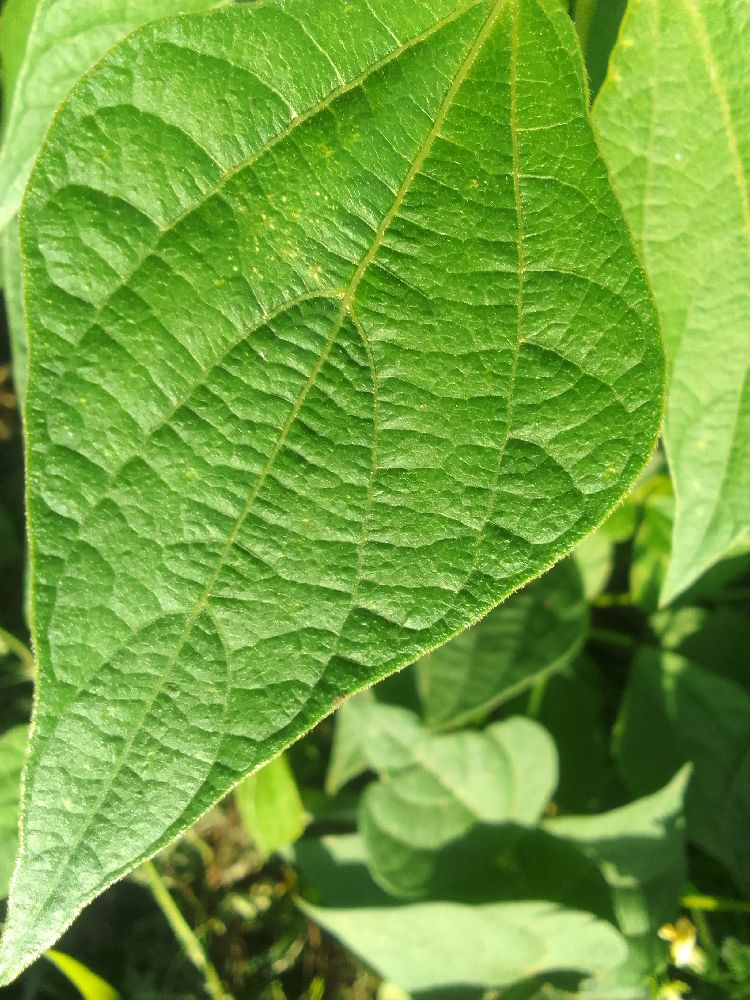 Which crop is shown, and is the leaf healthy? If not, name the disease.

common bean, healthy
